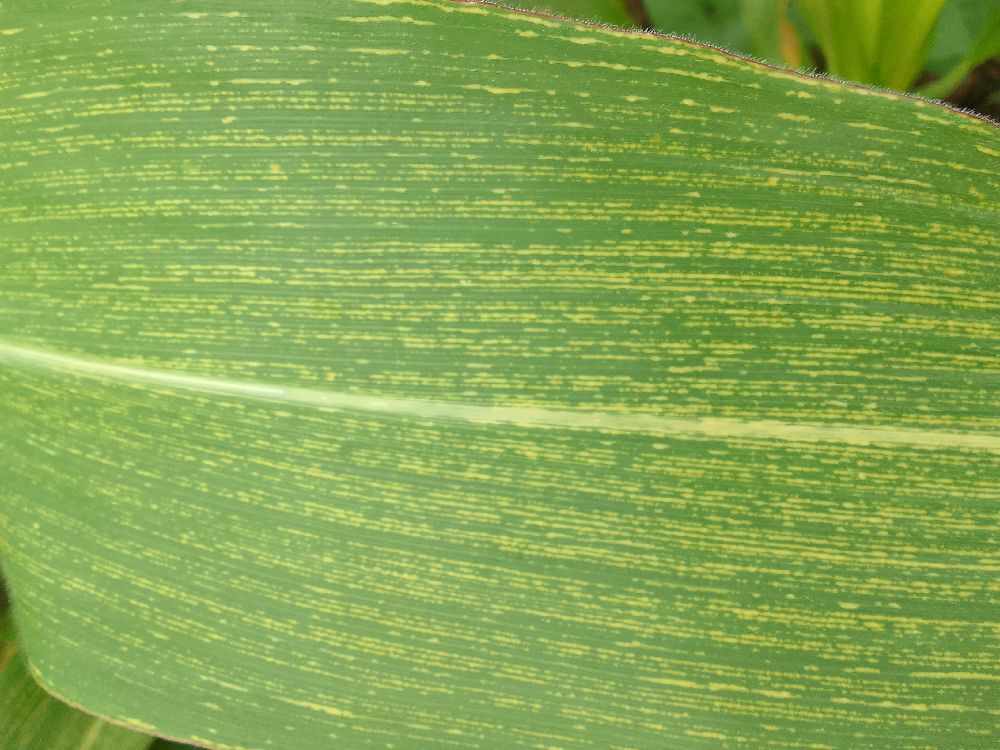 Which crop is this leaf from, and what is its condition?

maize, maize streak virus
